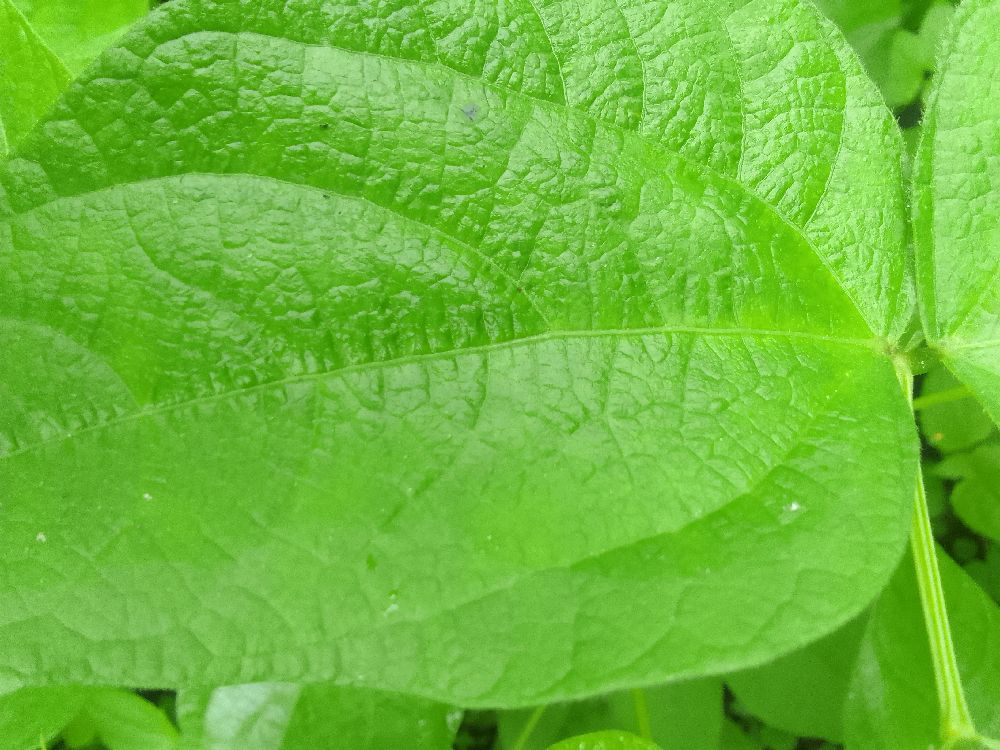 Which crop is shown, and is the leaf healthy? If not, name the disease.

common bean, healthy
